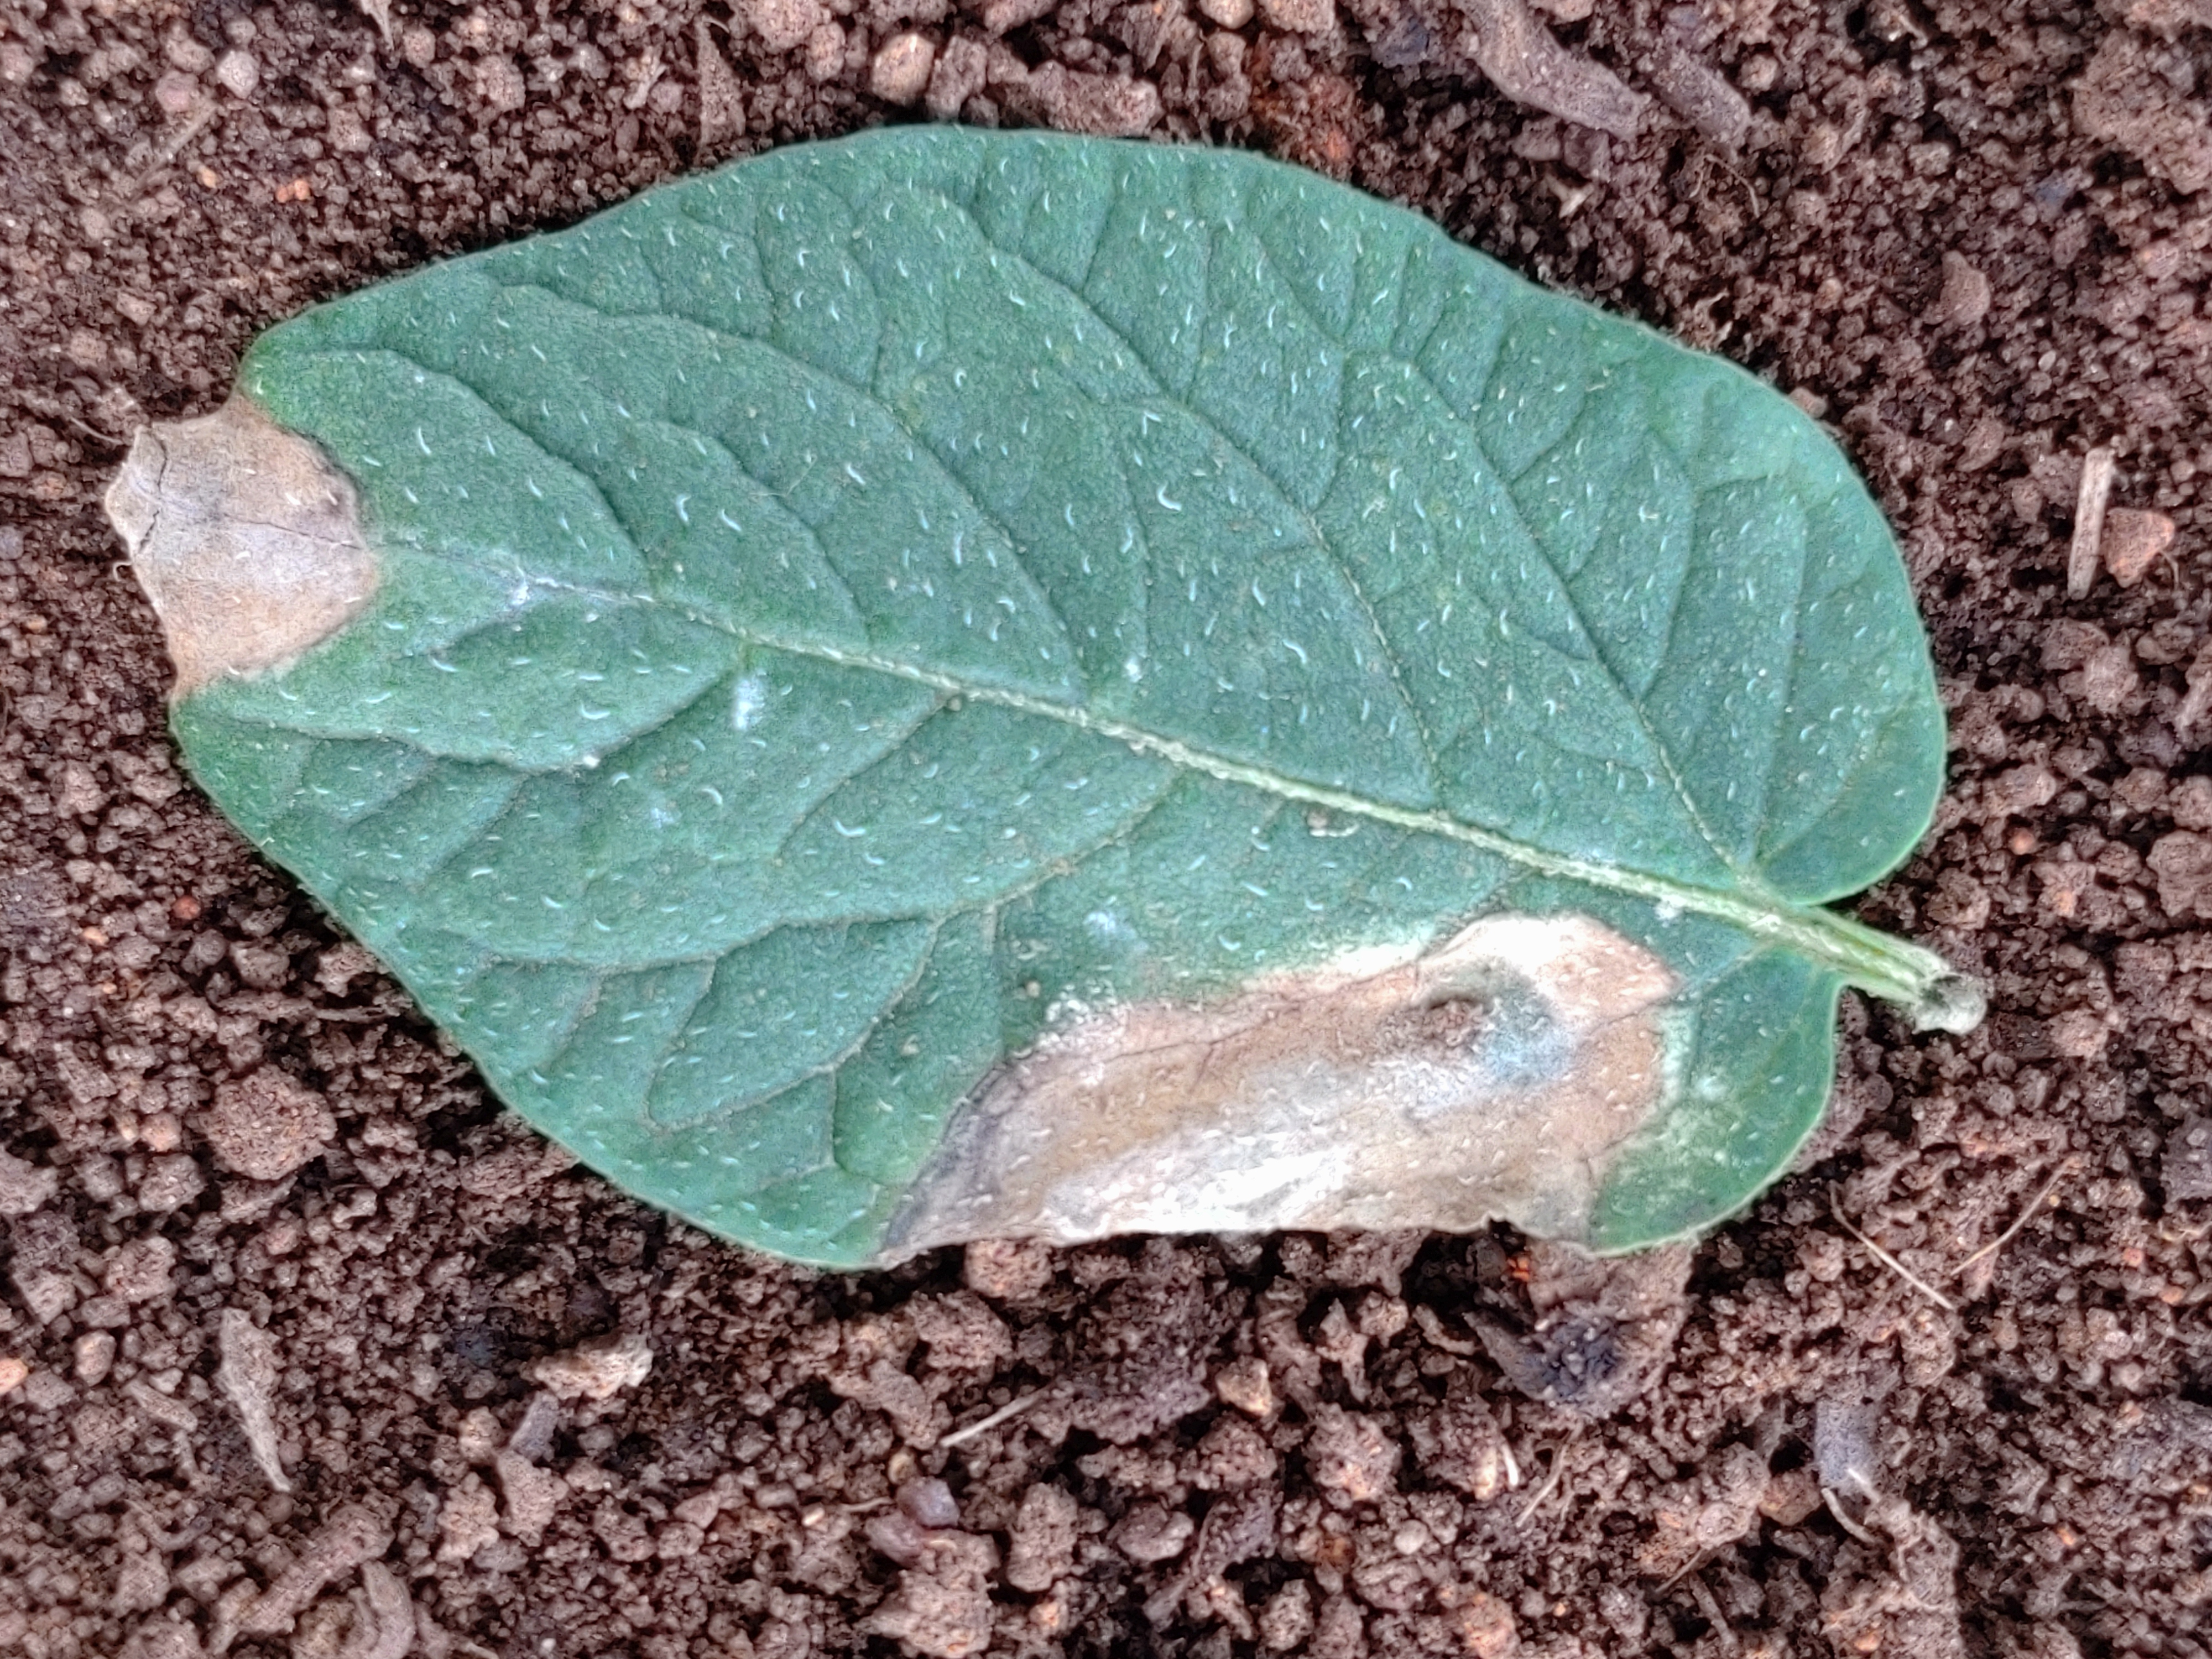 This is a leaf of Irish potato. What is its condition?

early blight
